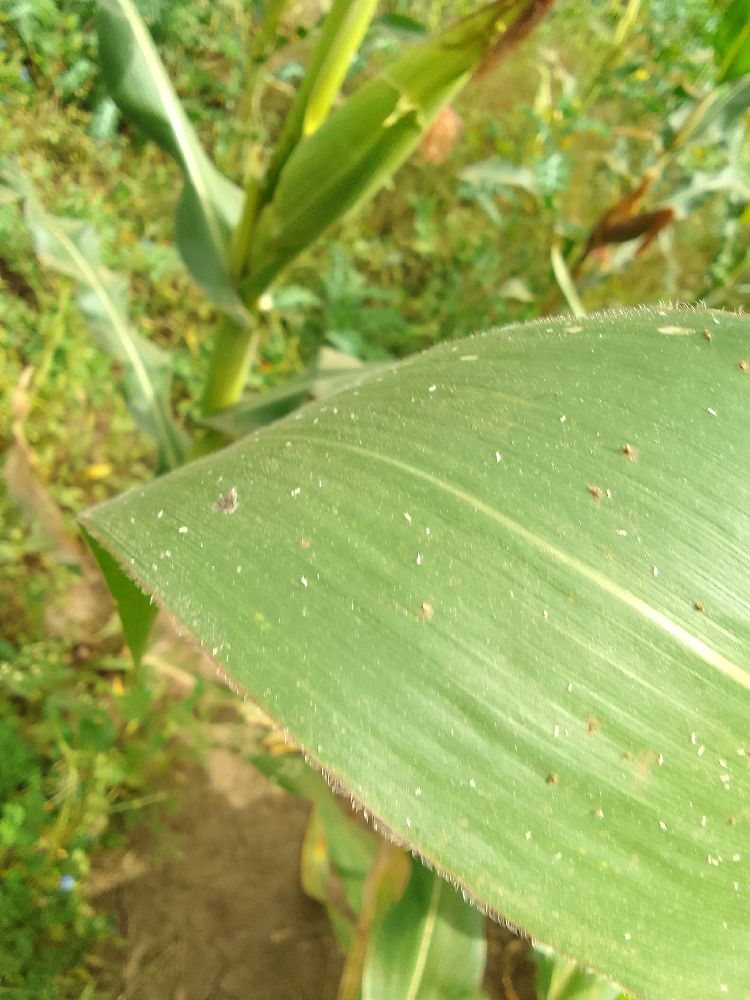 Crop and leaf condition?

maize, healthy
